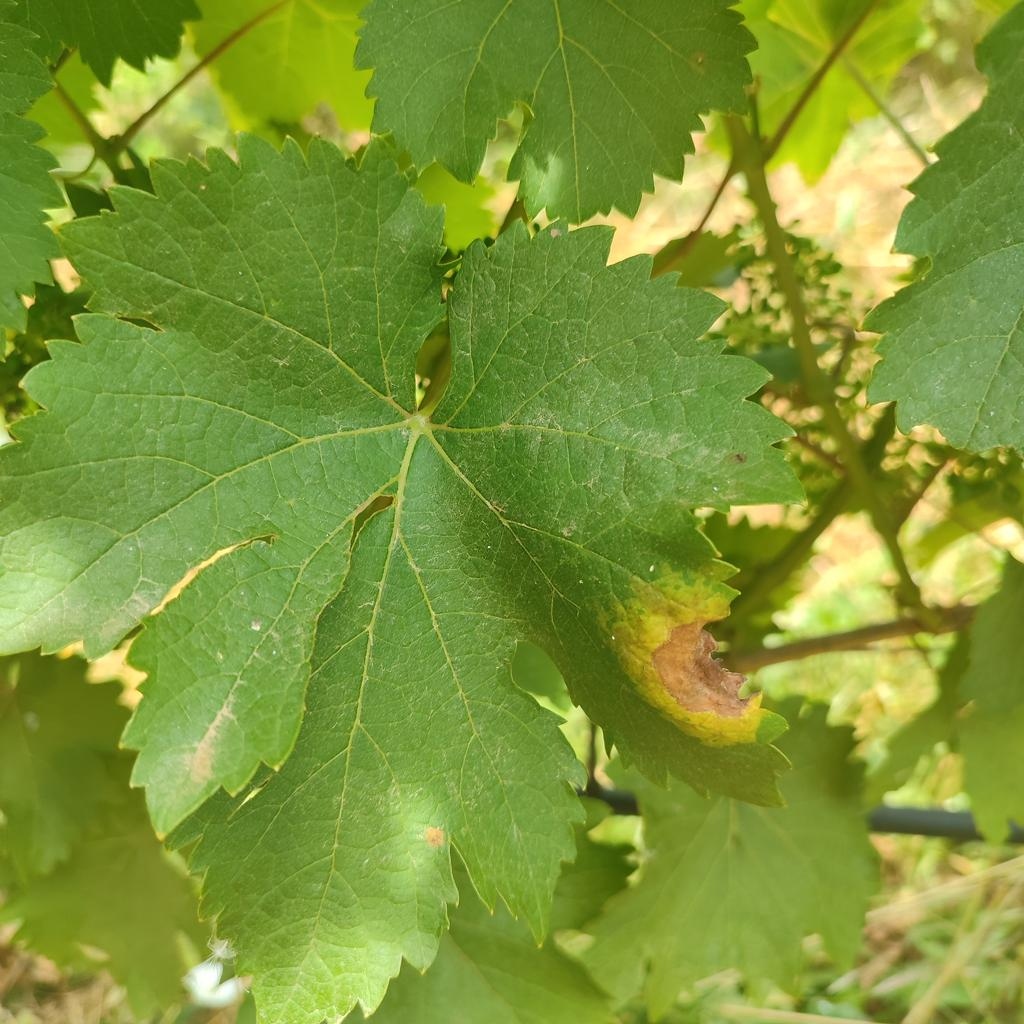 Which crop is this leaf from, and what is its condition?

grapevine, downy mildew
